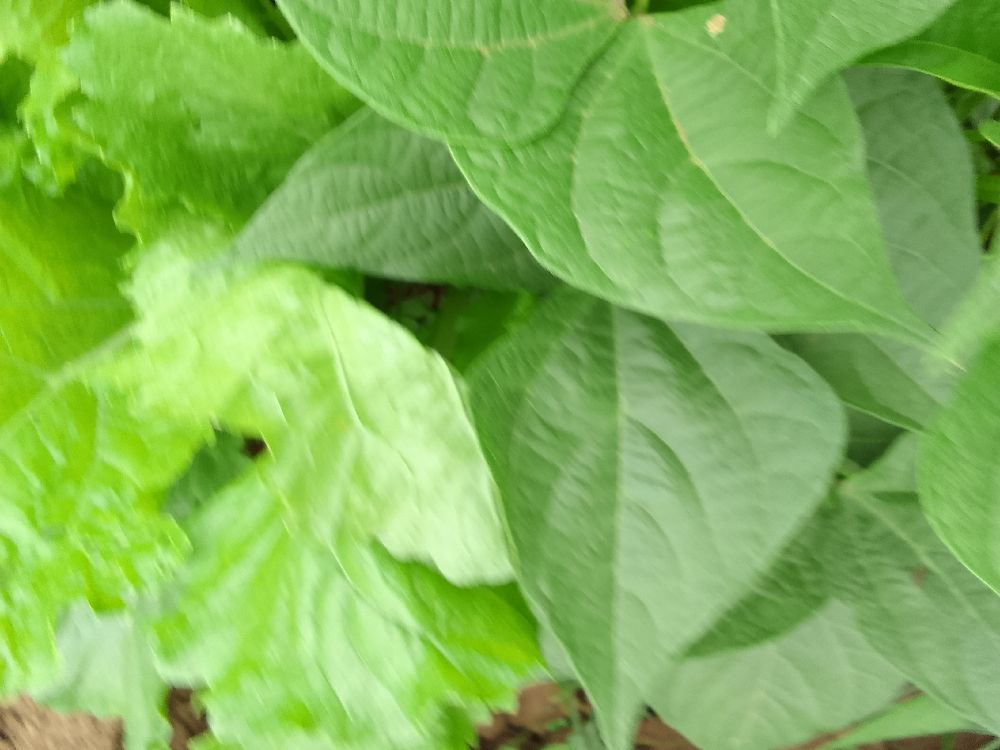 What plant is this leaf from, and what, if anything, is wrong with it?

common bean, healthy
